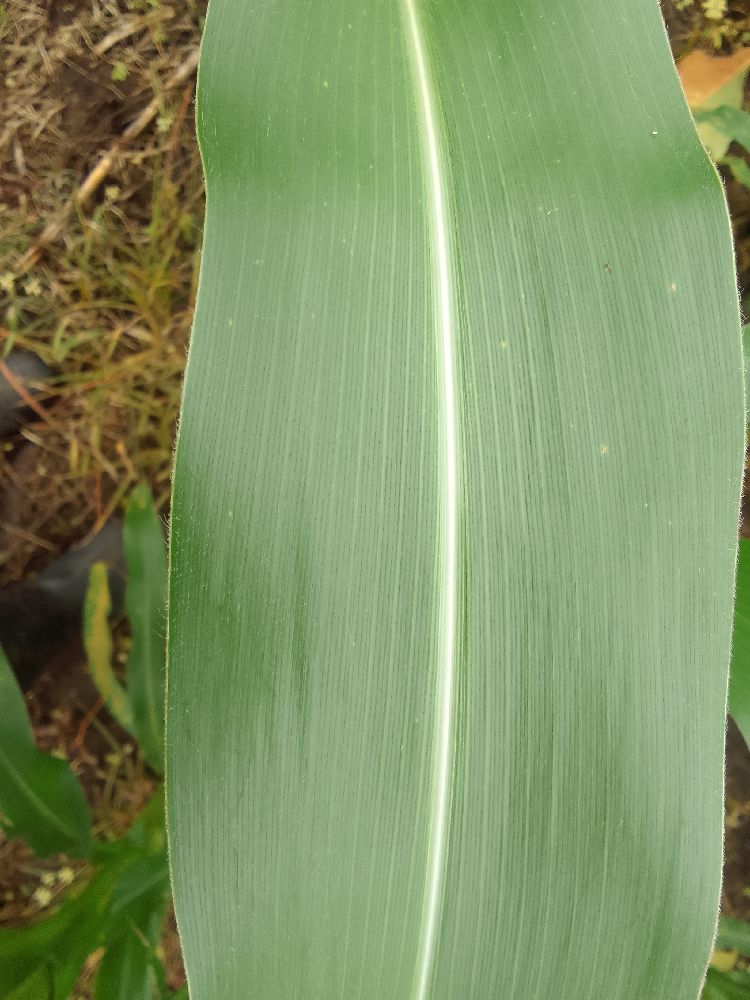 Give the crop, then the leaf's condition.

maize, healthy
